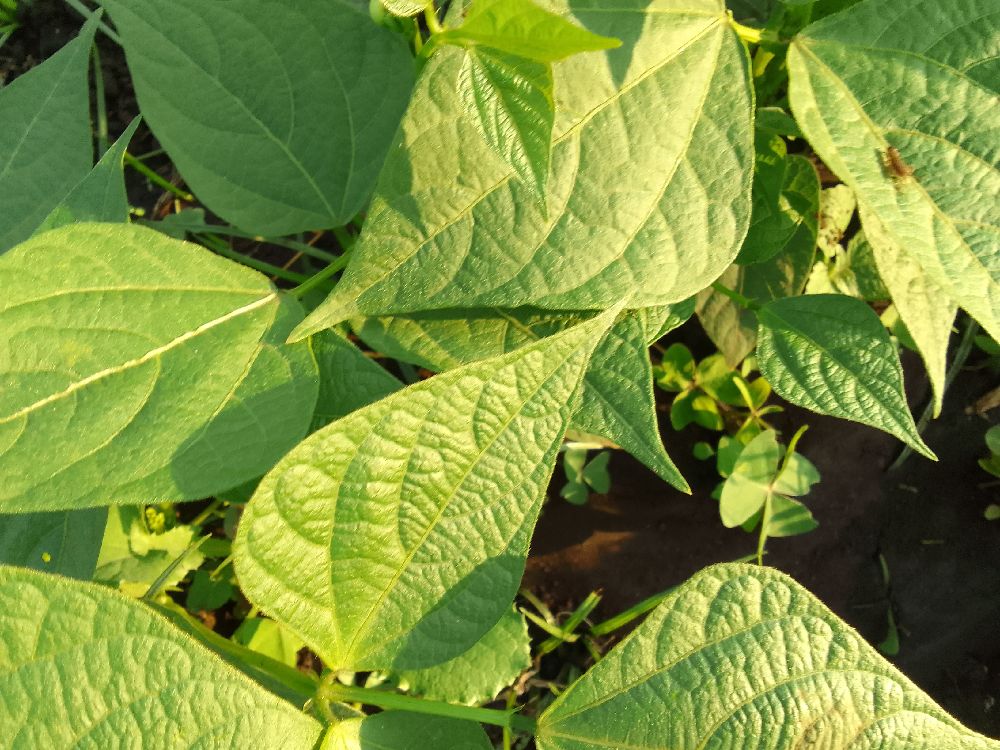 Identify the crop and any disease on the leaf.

common bean, healthy
